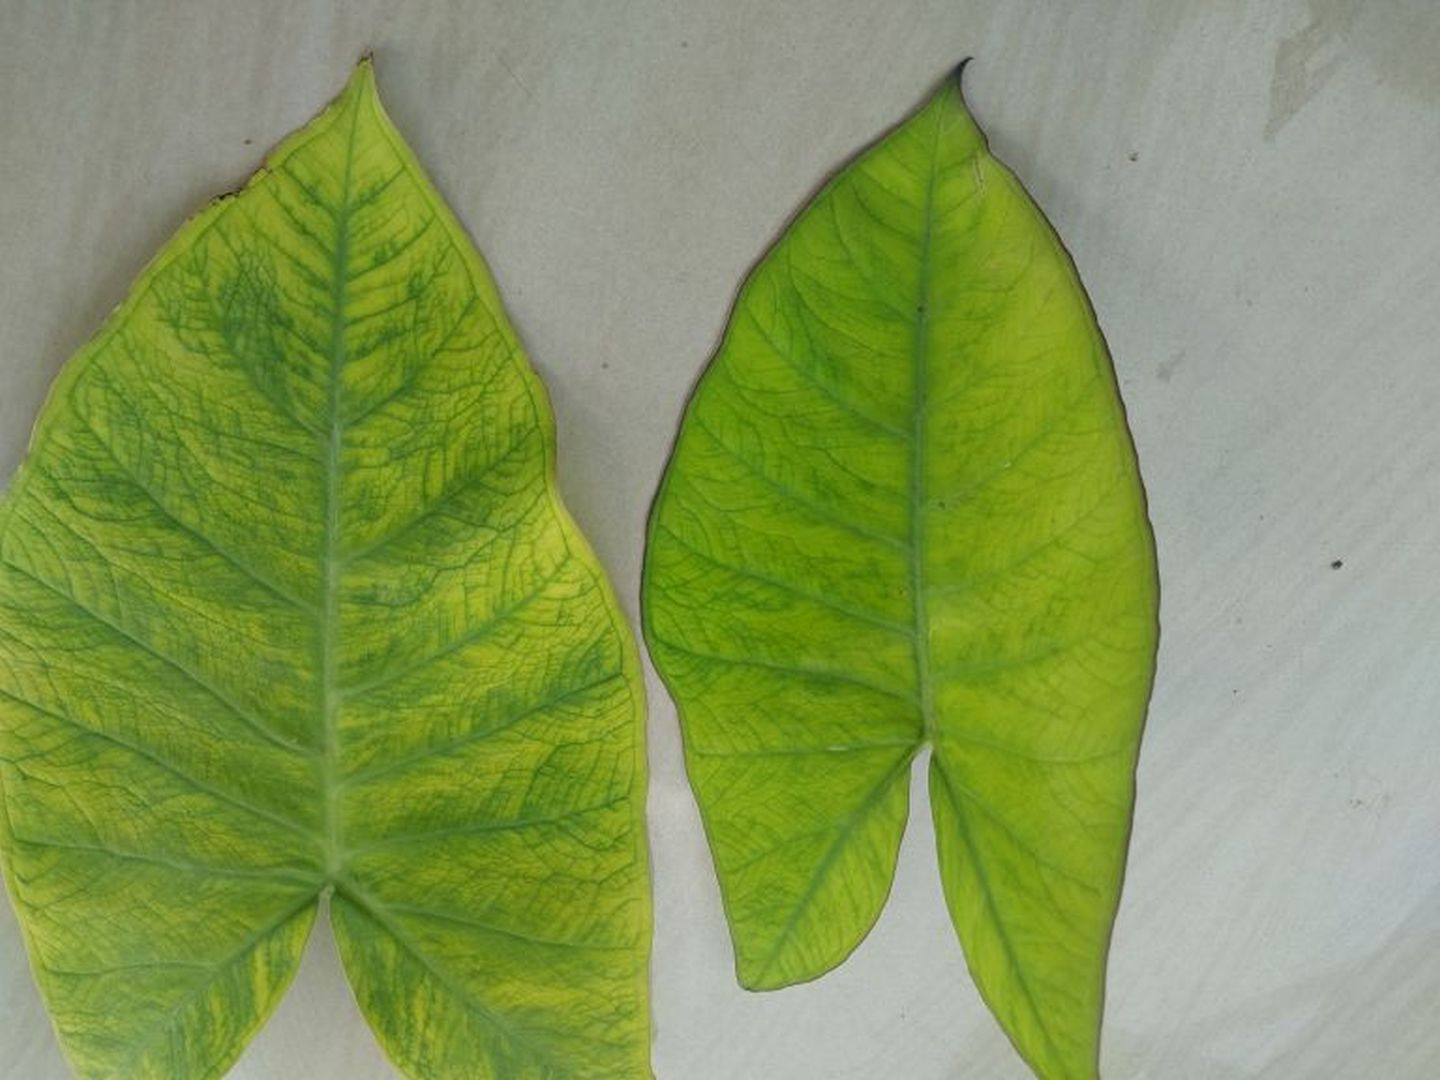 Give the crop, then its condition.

taro, mosaic
